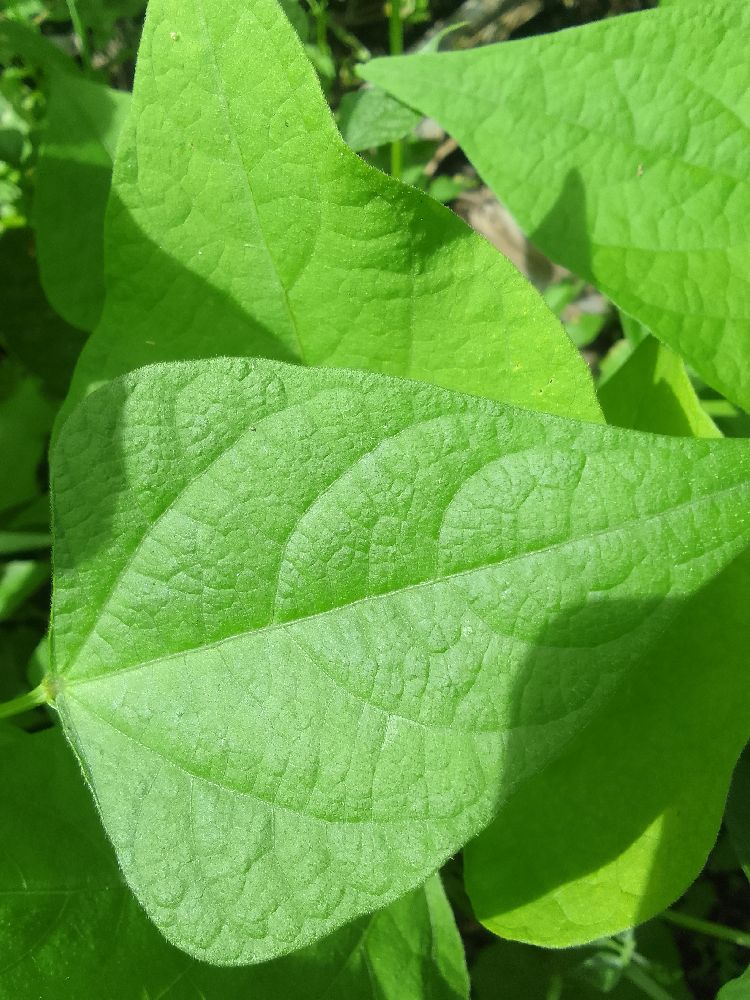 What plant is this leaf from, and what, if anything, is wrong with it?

common bean, healthy
